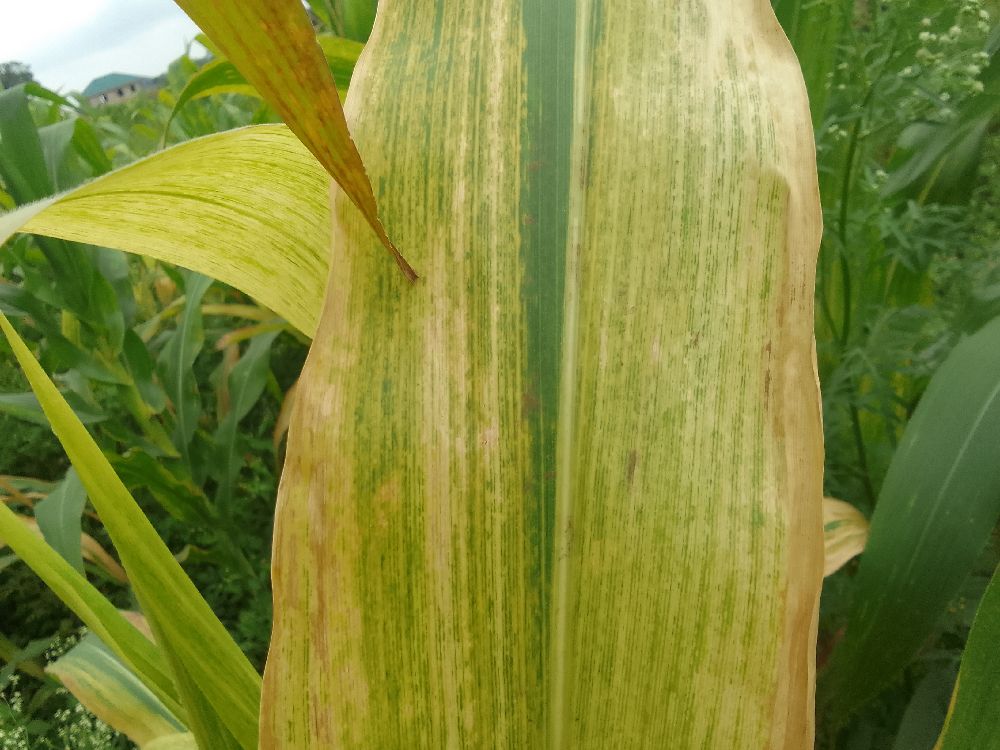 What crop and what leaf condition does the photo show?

maize, maize lethal necrosis
